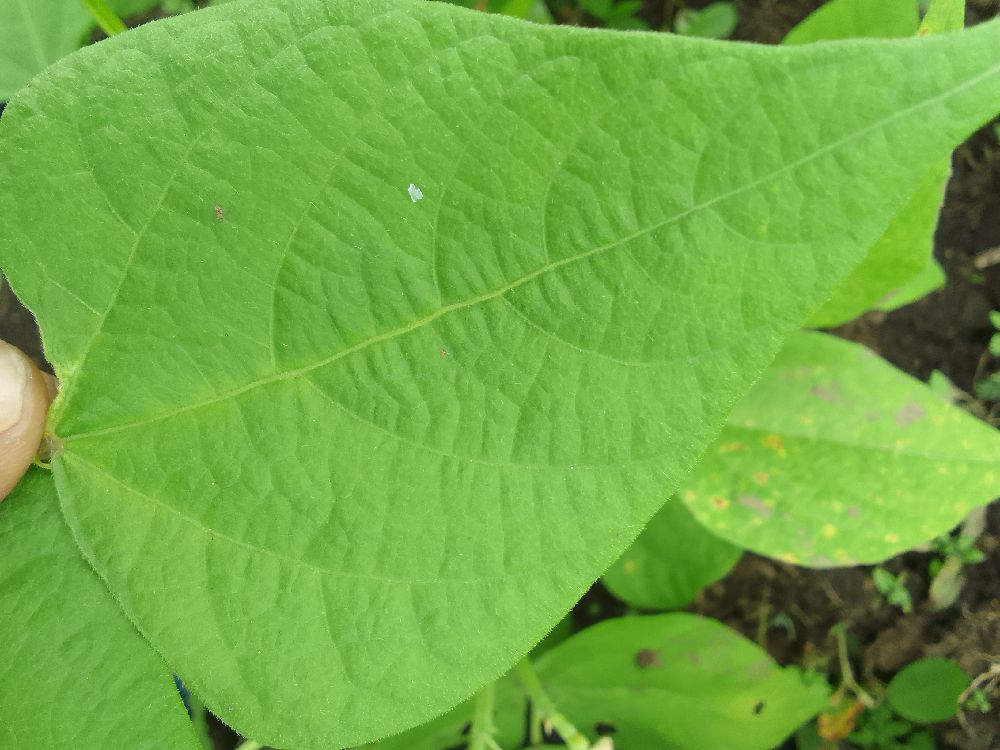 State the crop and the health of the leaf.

common bean, healthy
